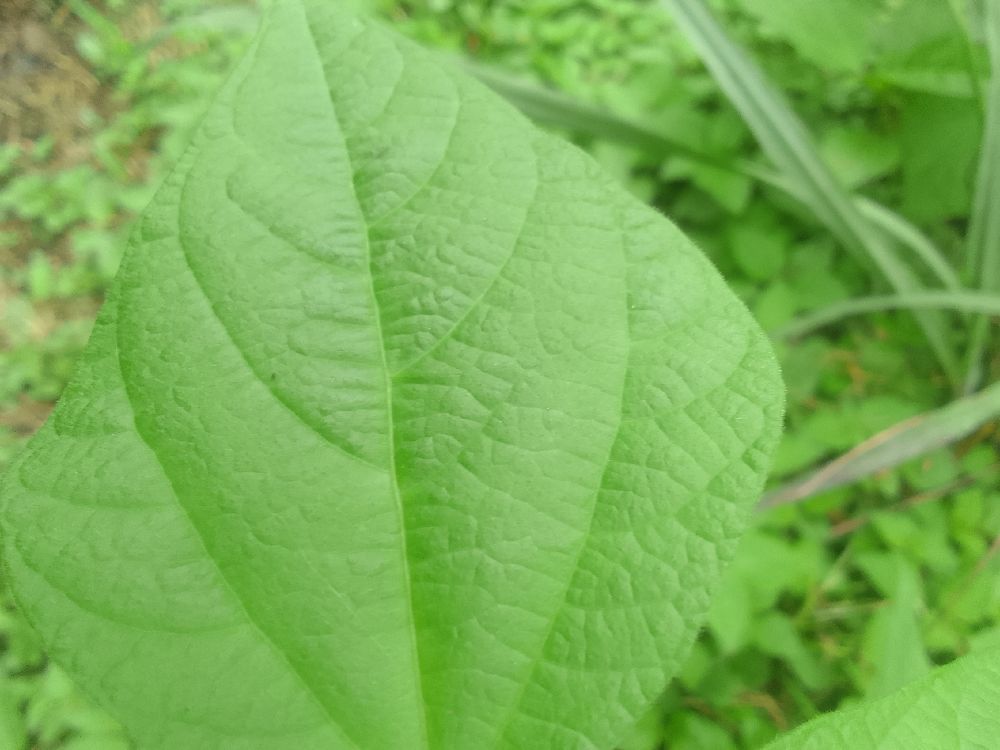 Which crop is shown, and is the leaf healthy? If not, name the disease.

common bean, healthy
